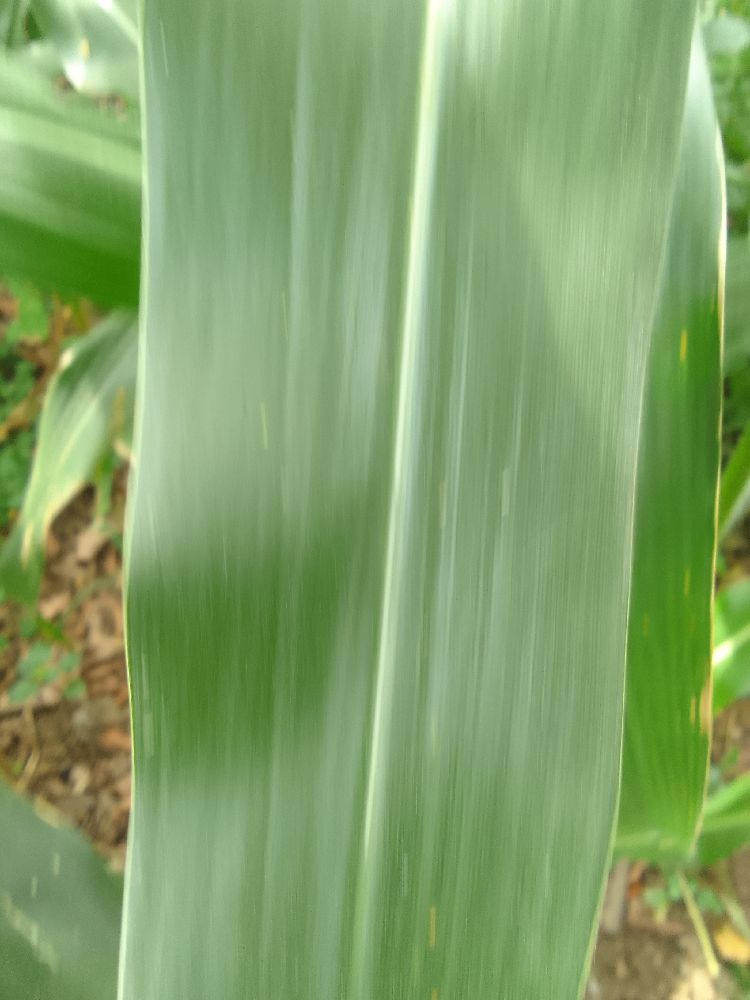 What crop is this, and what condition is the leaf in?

maize, healthy
